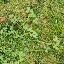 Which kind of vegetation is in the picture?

unstructured weed
